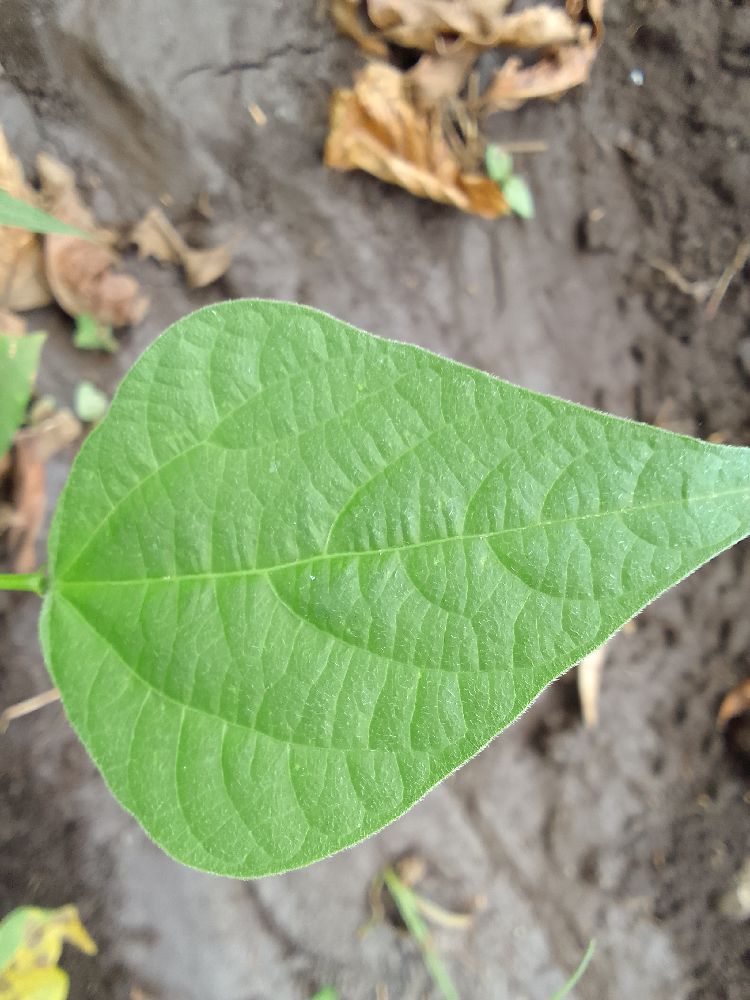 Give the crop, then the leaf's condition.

common bean, healthy
